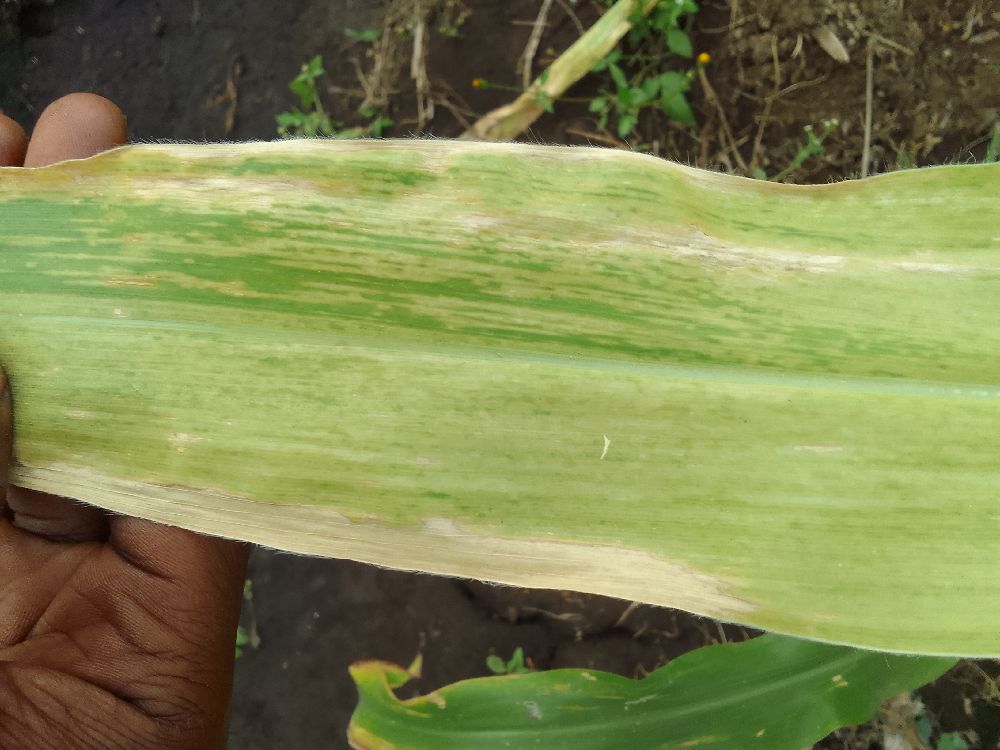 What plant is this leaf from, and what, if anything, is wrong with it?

maize, maize lethal necrosis
